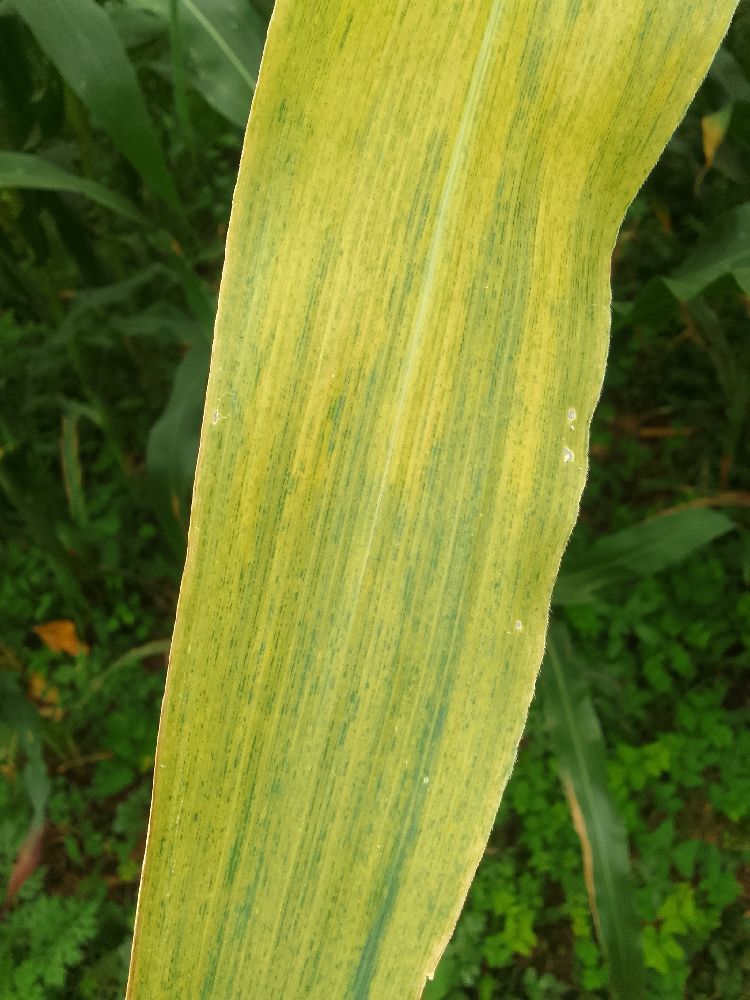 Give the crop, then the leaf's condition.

maize, maize lethal necrosis
